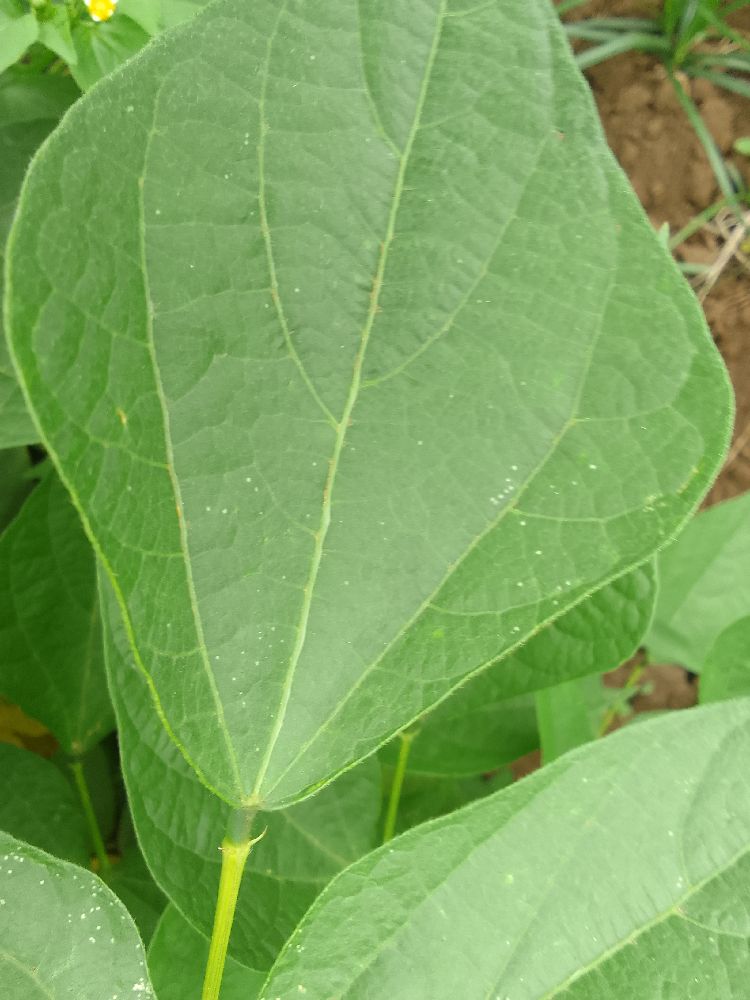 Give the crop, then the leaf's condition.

common bean, healthy
